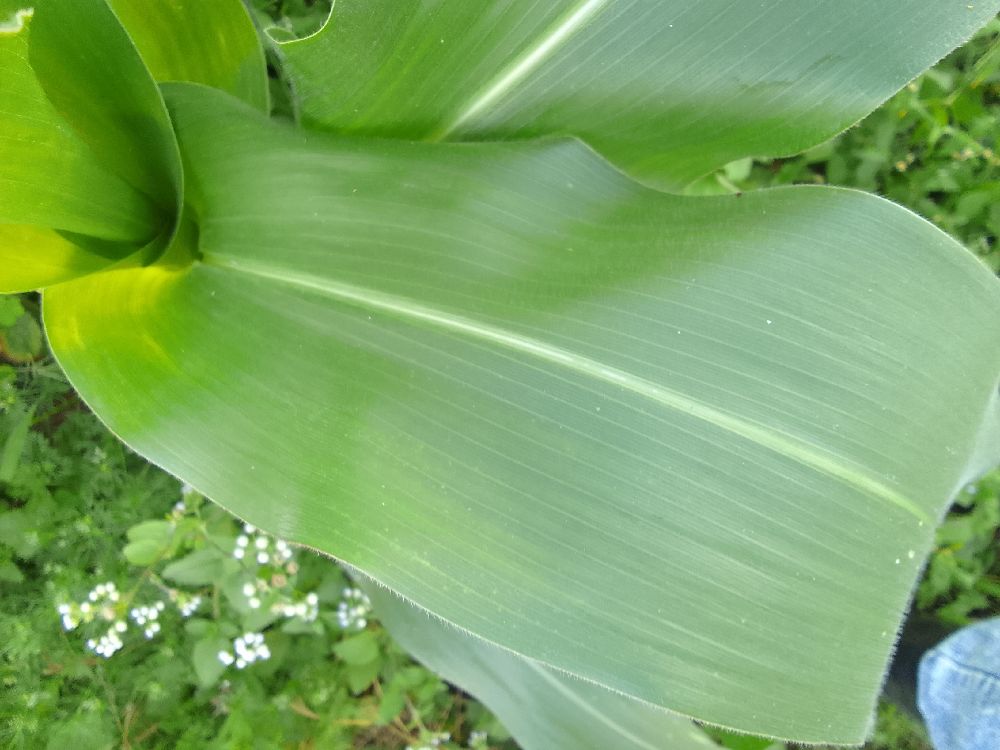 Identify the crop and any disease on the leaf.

maize, healthy
